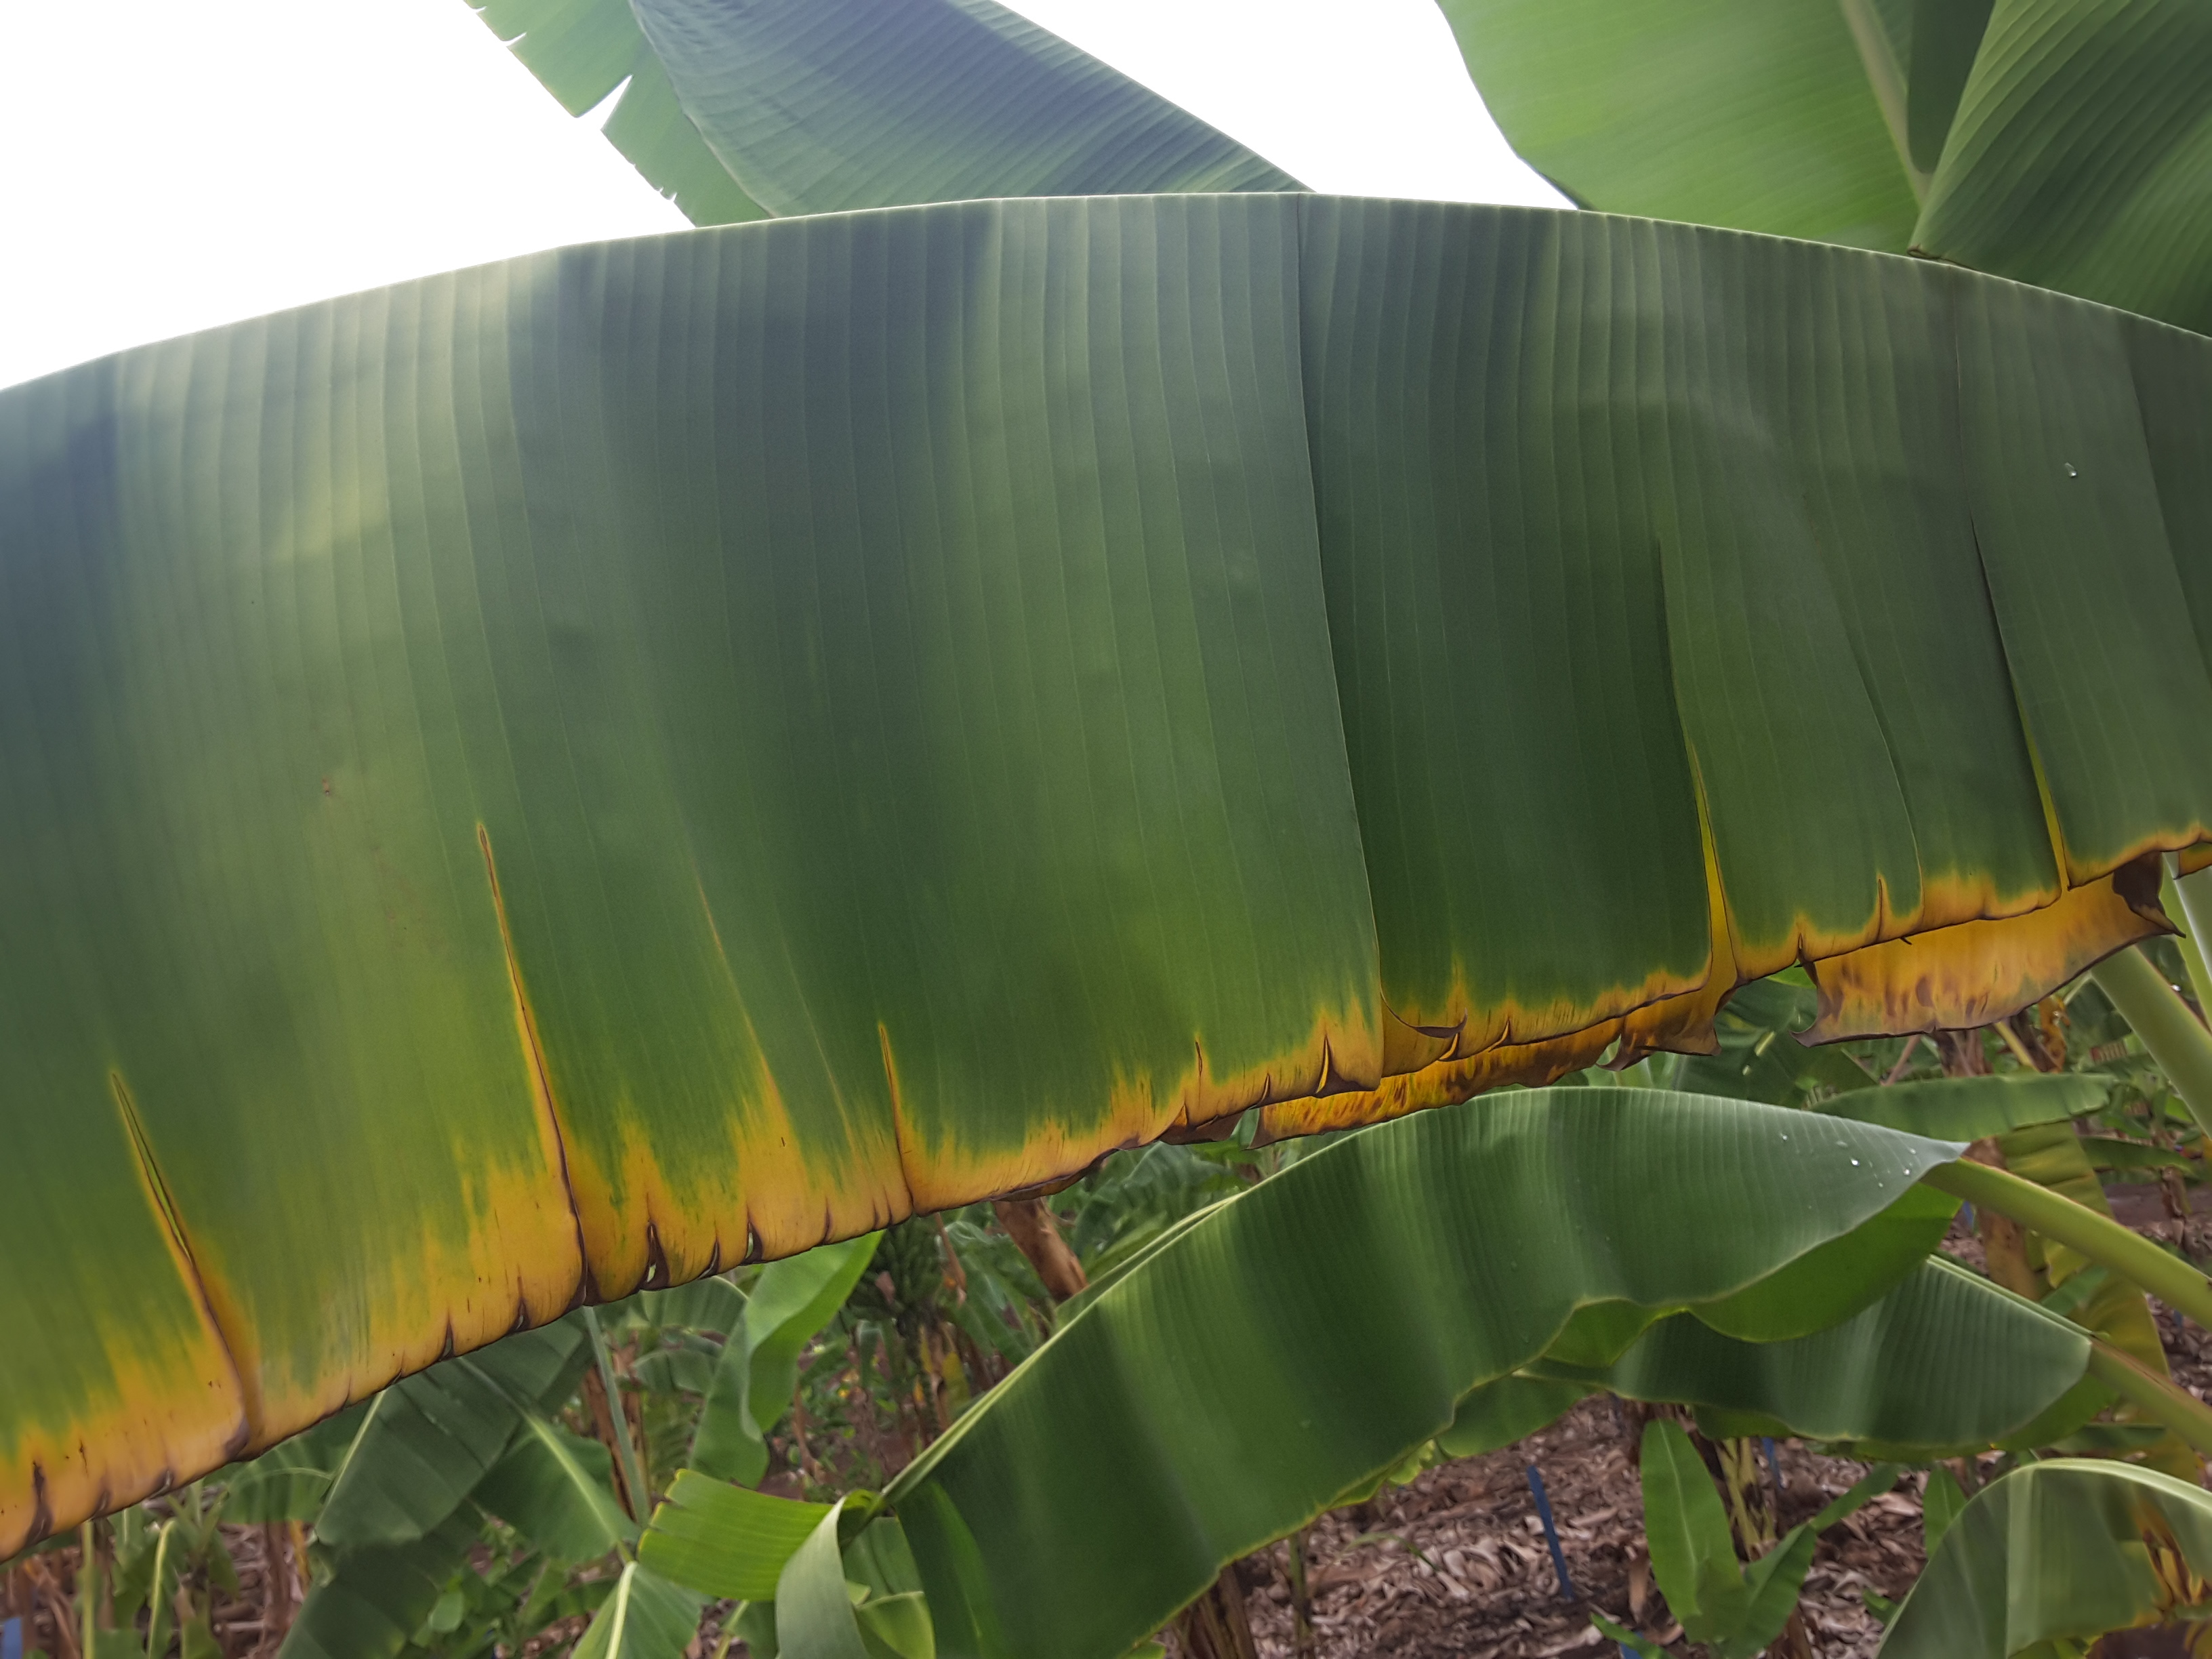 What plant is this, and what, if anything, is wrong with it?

banana, fusarium wilt race 1
